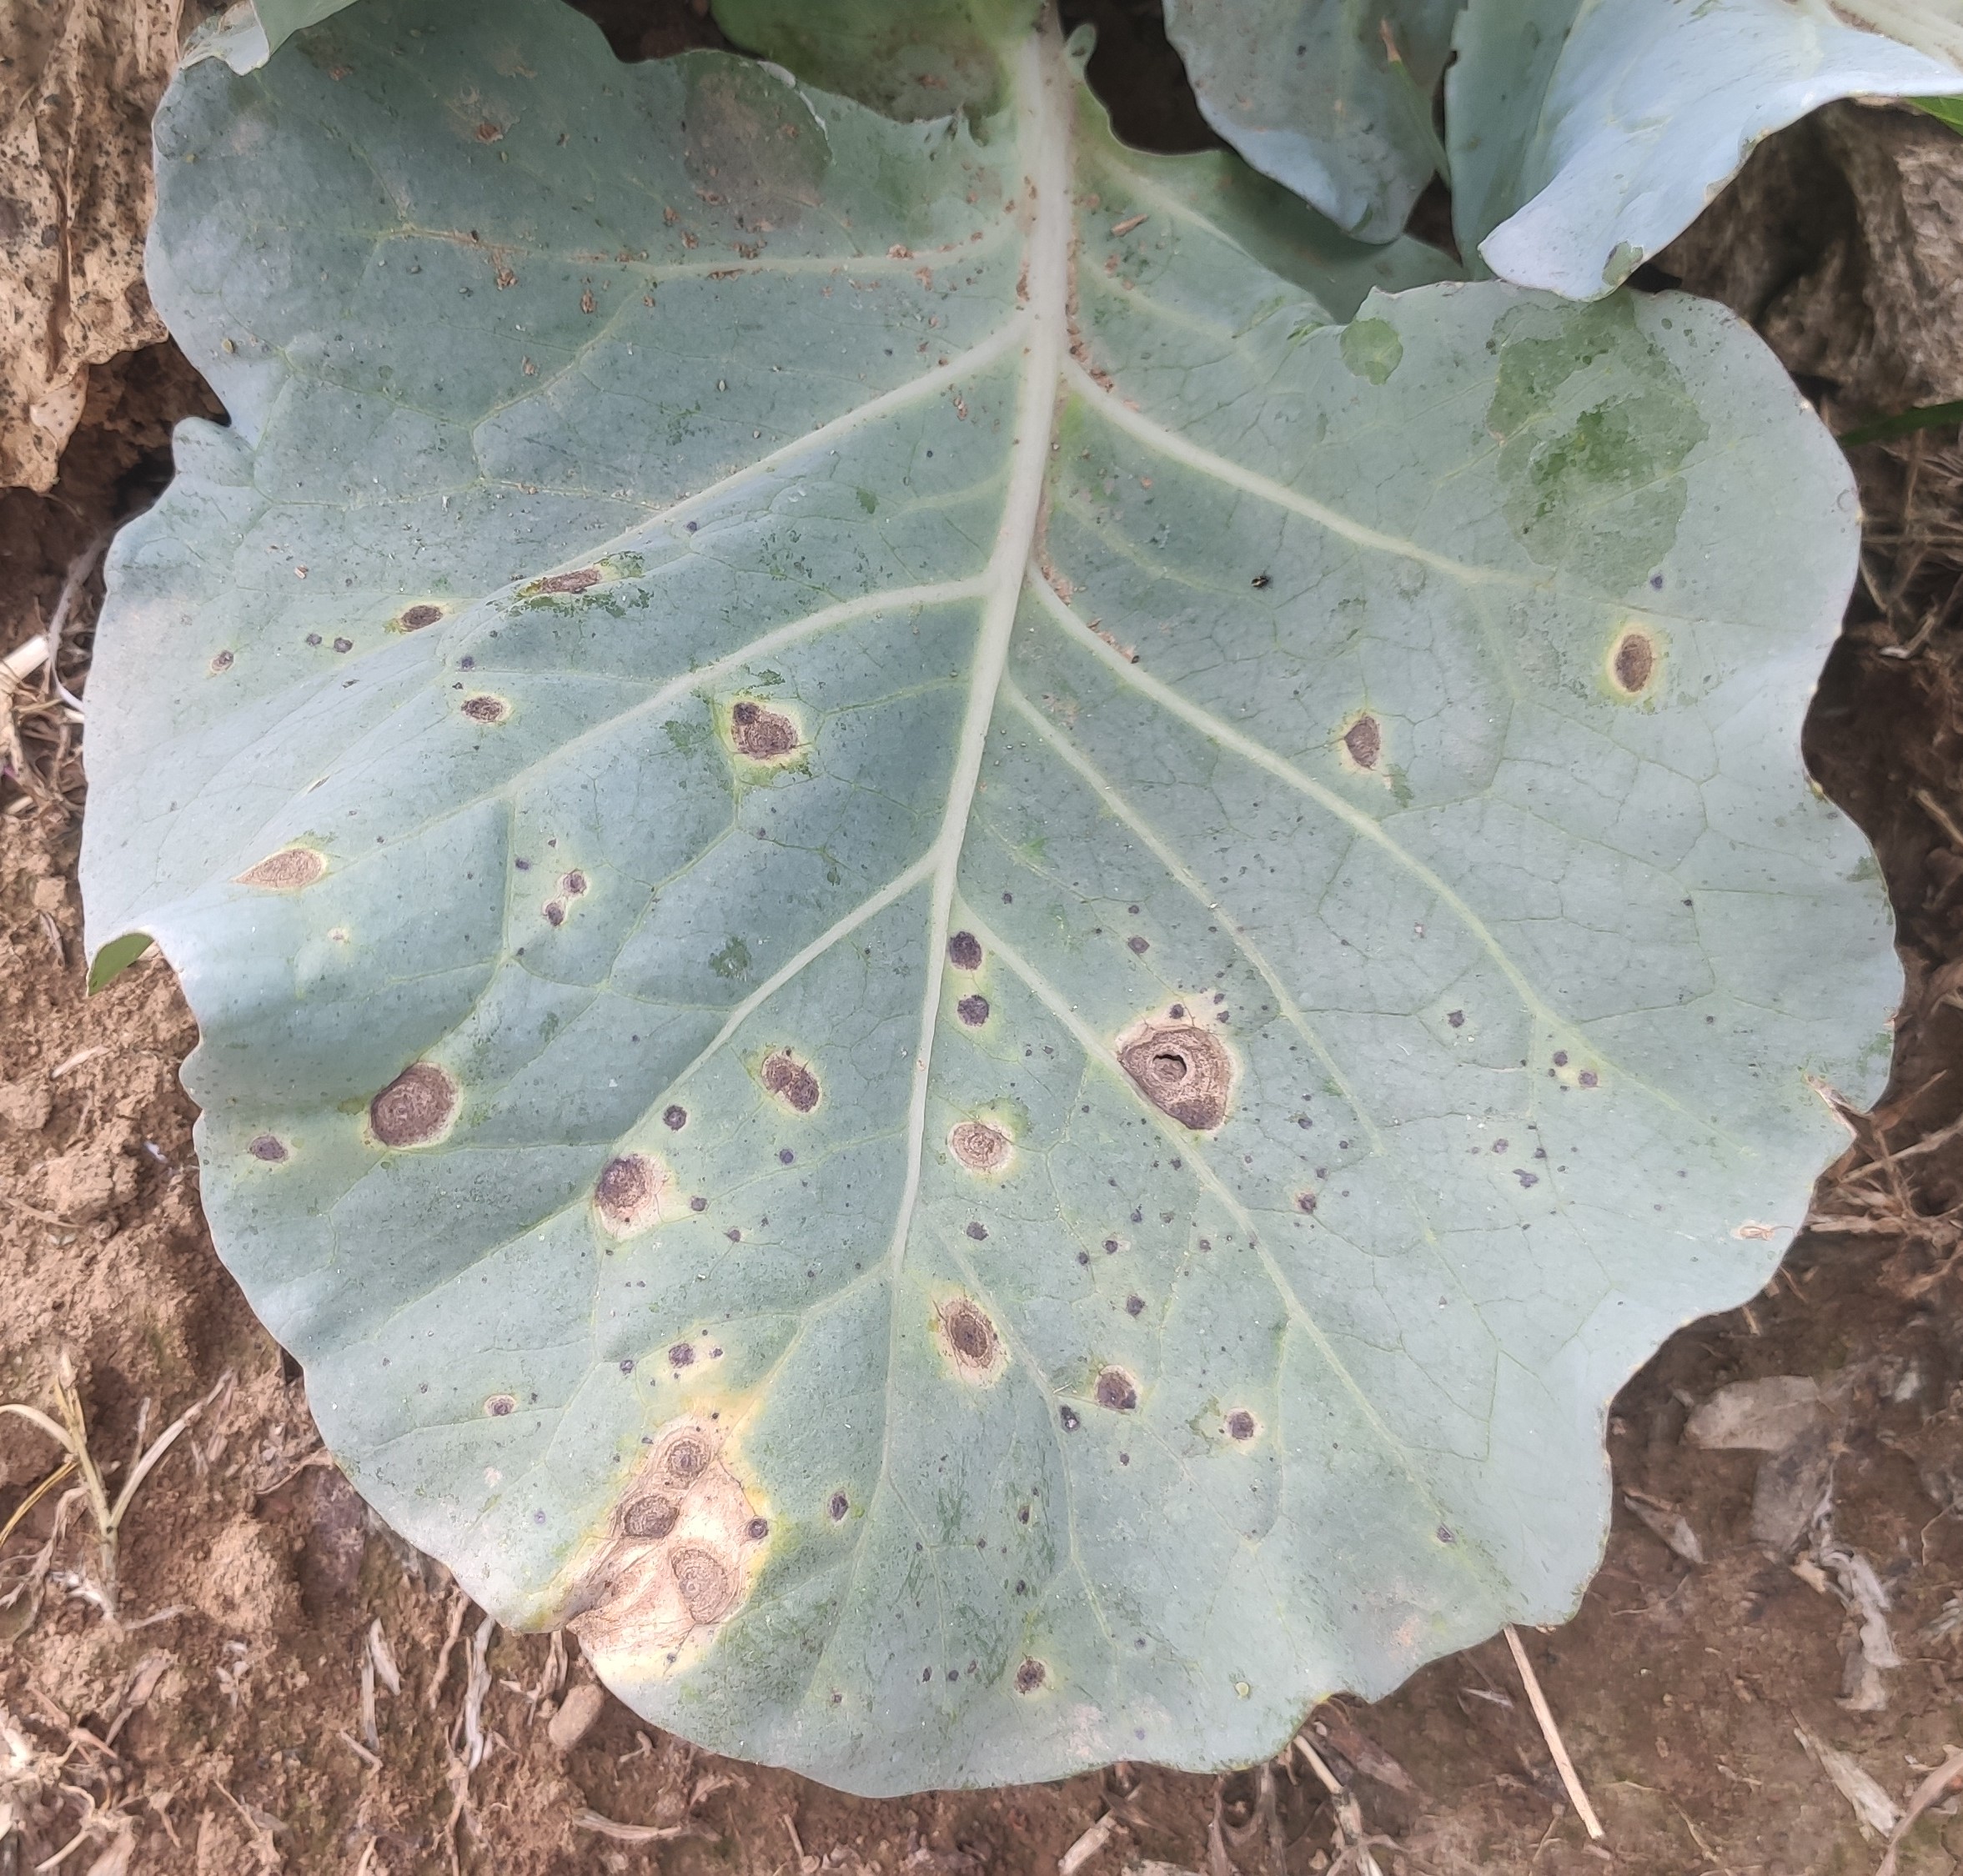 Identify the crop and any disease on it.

cabbage, alternaria
